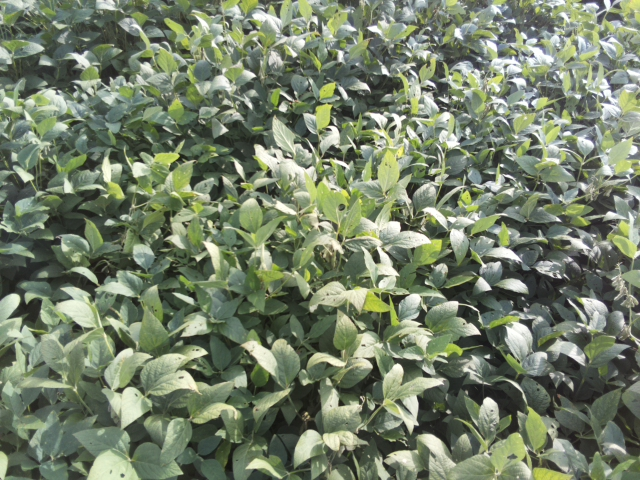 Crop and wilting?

soybean, leaflets folding inward at secondary pulvinus with no turgor loss in leaflets or petioles
